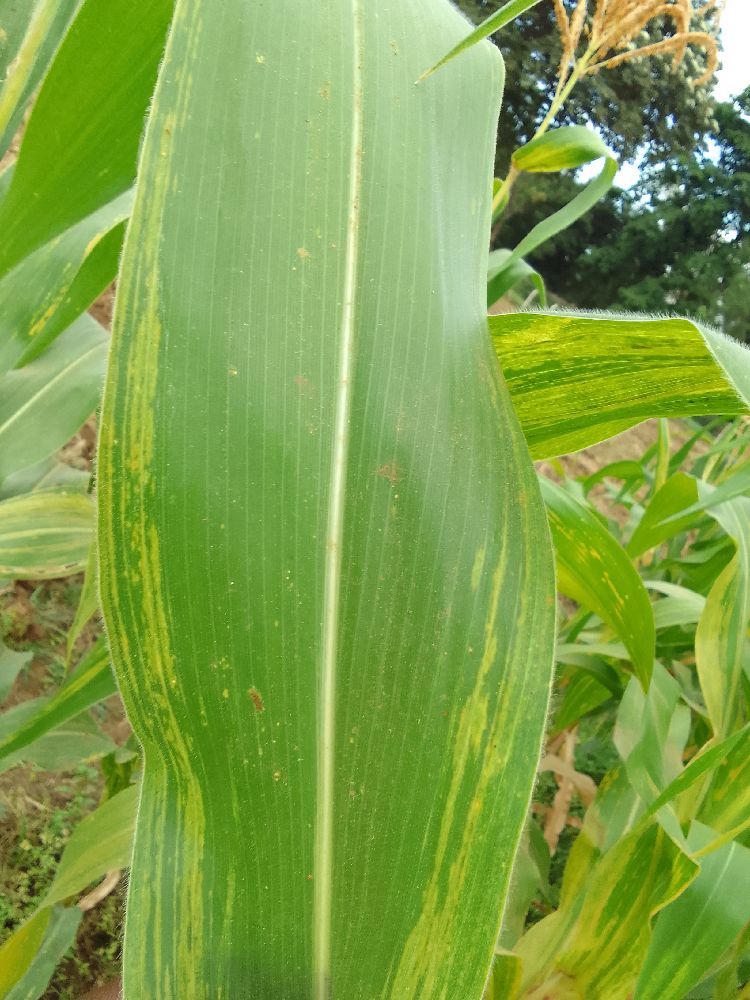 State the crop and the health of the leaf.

maize, maize lethal necrosis
